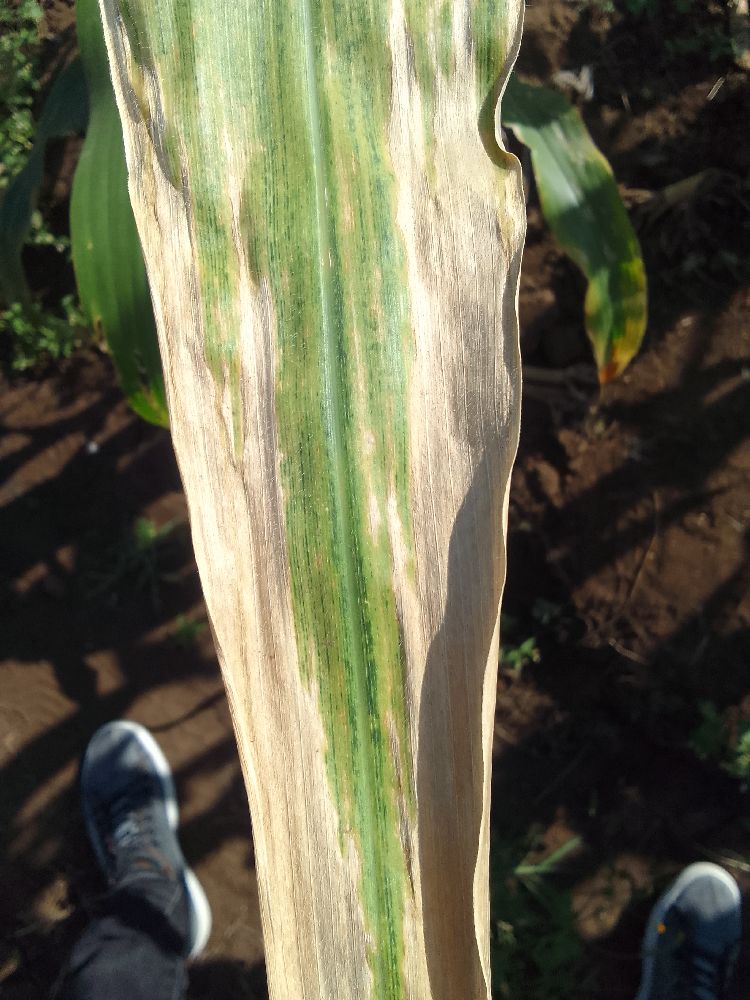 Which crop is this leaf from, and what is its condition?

maize, maize lethal necrosis
